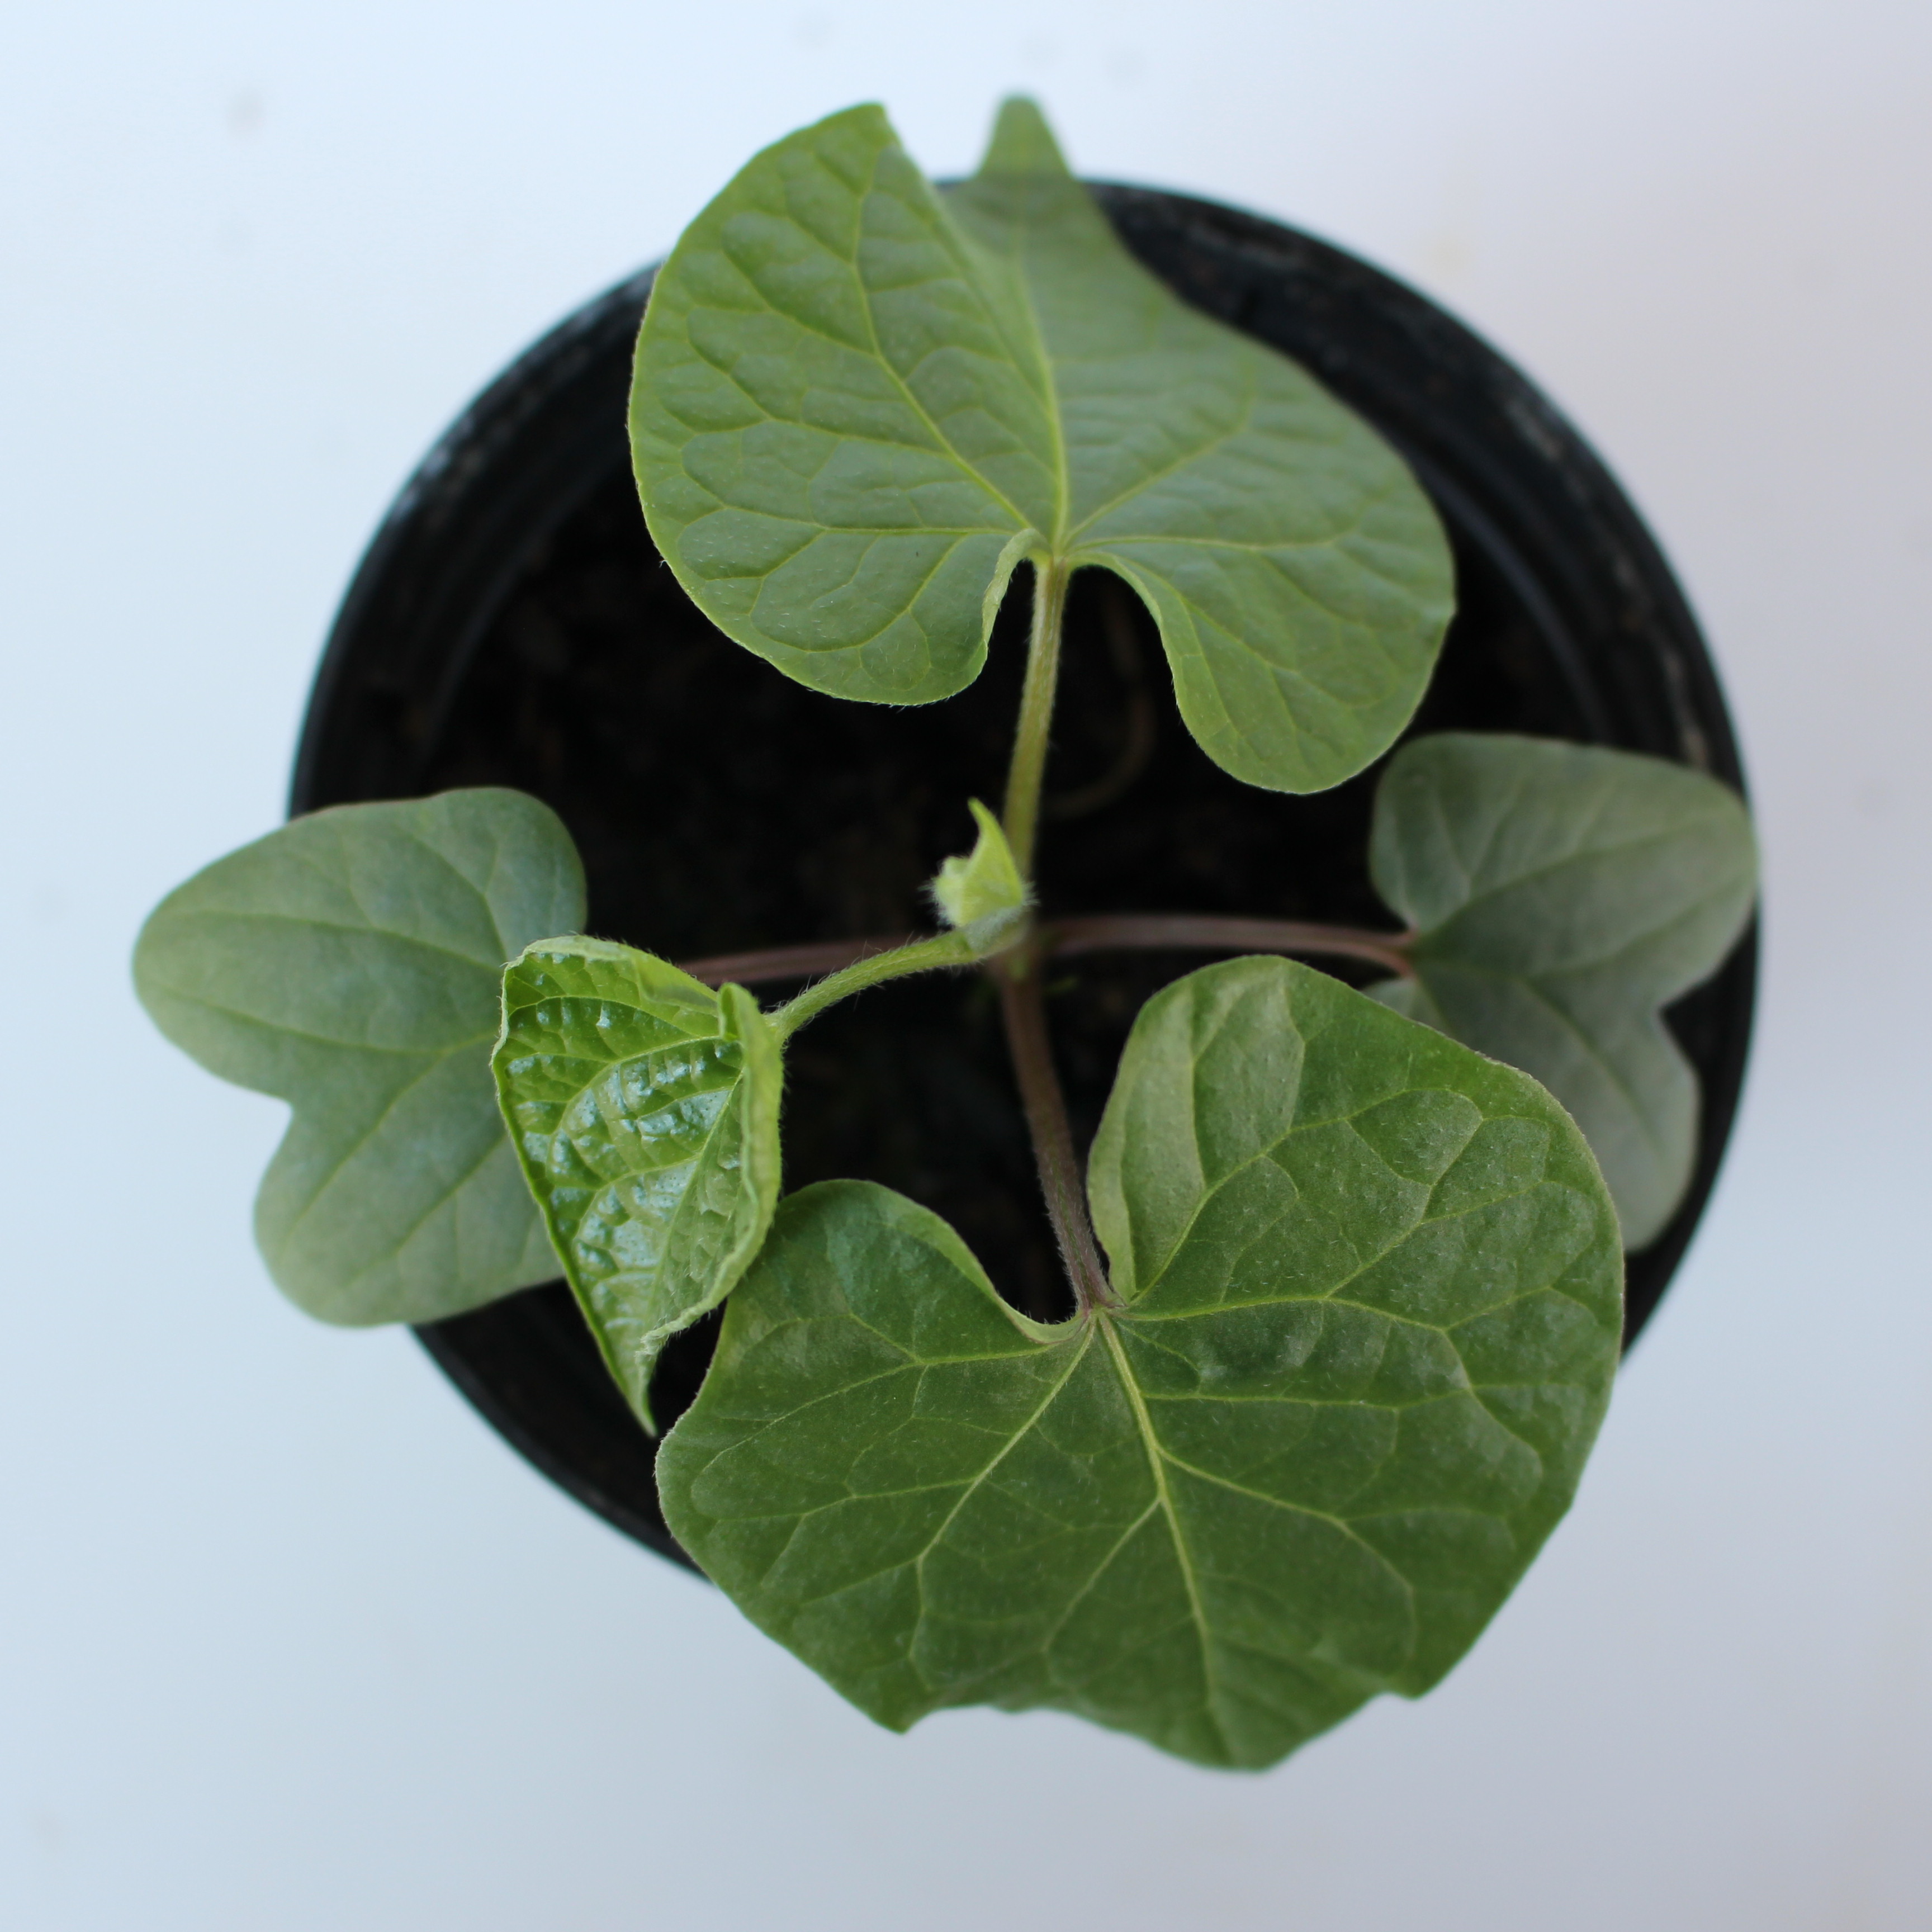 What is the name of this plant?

Convolvulus arvensis
